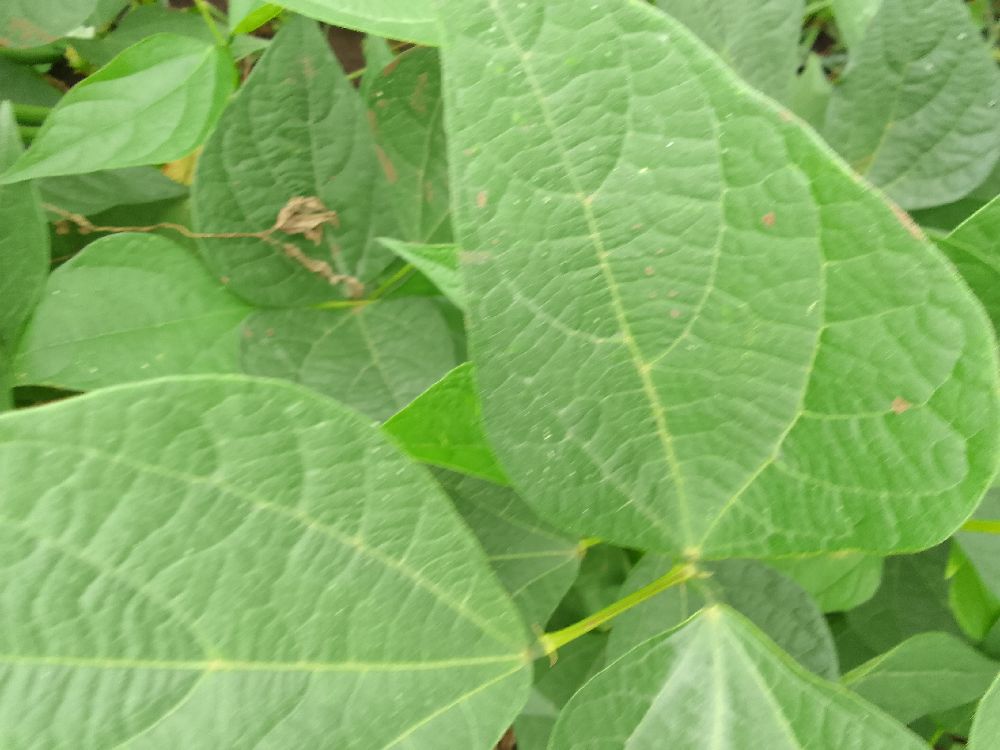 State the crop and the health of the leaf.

common bean, healthy
